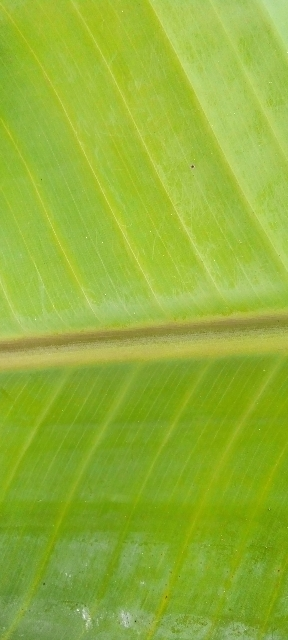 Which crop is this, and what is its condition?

banana, healthy
